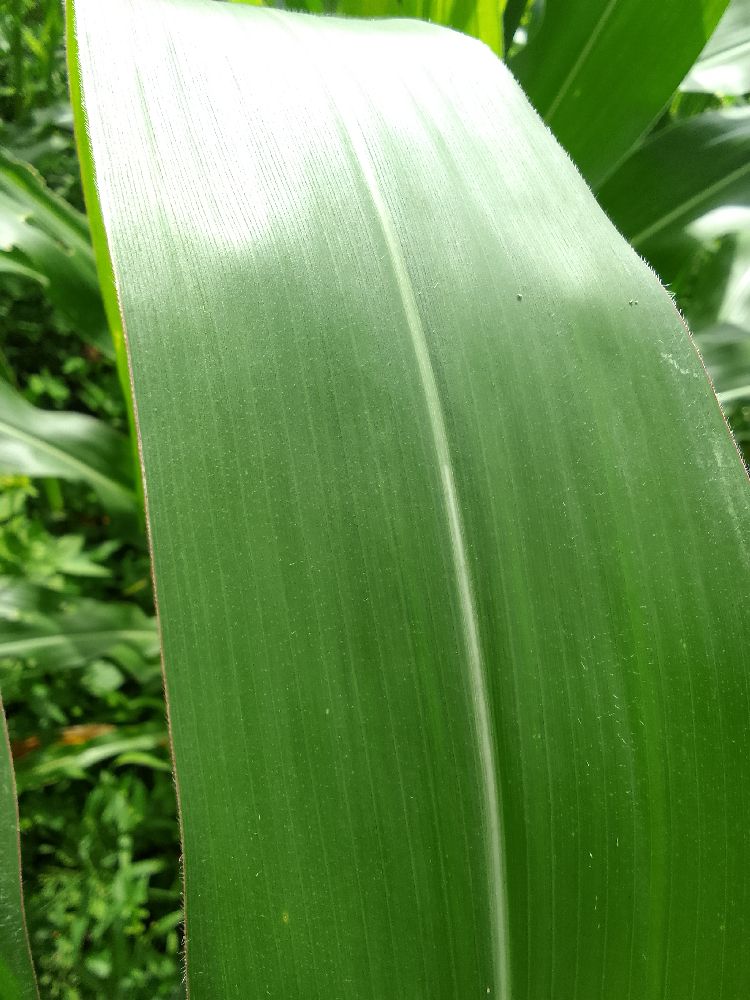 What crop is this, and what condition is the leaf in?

maize, healthy
